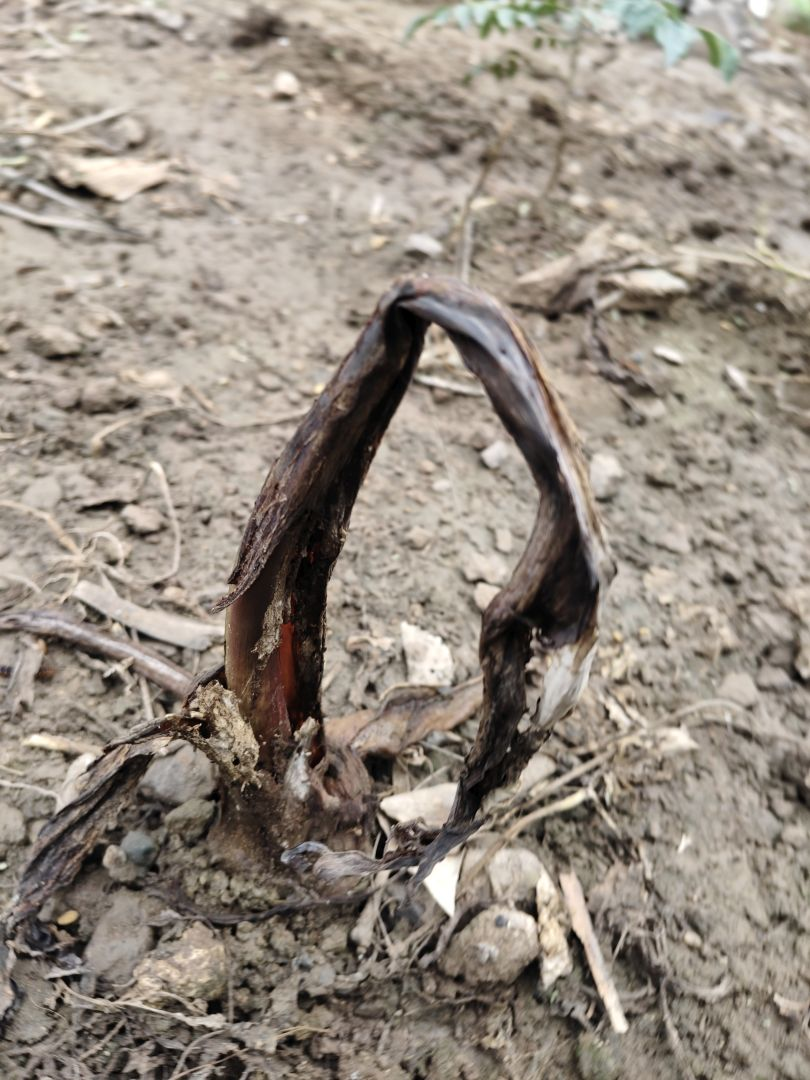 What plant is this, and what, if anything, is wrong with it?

taro, root rot
